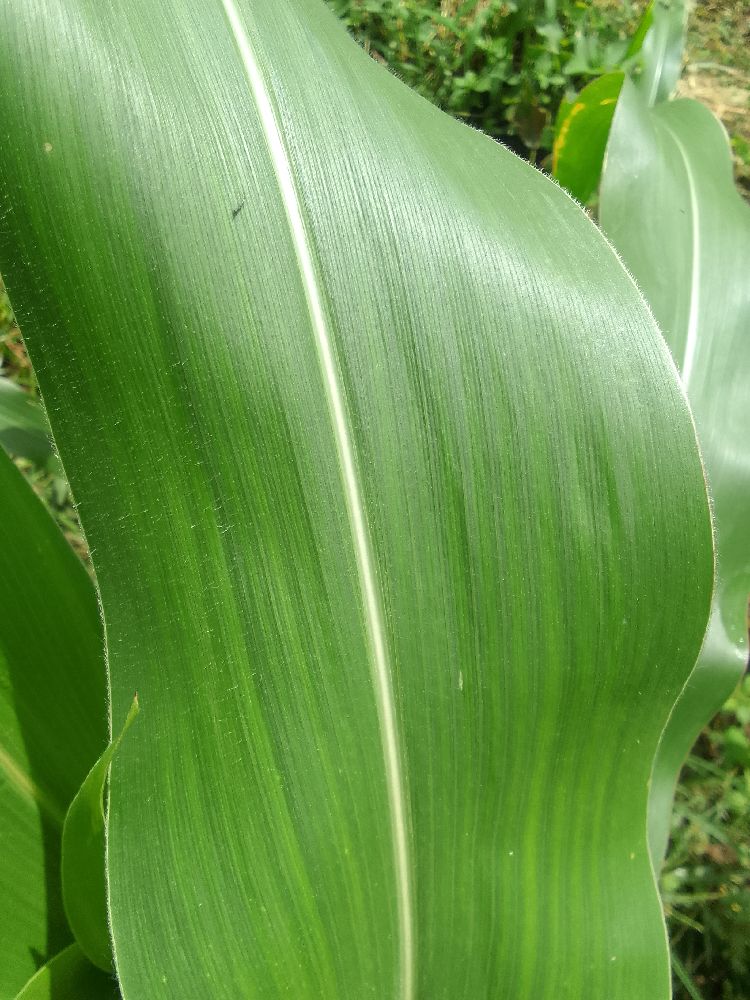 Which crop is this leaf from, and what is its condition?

maize, healthy
